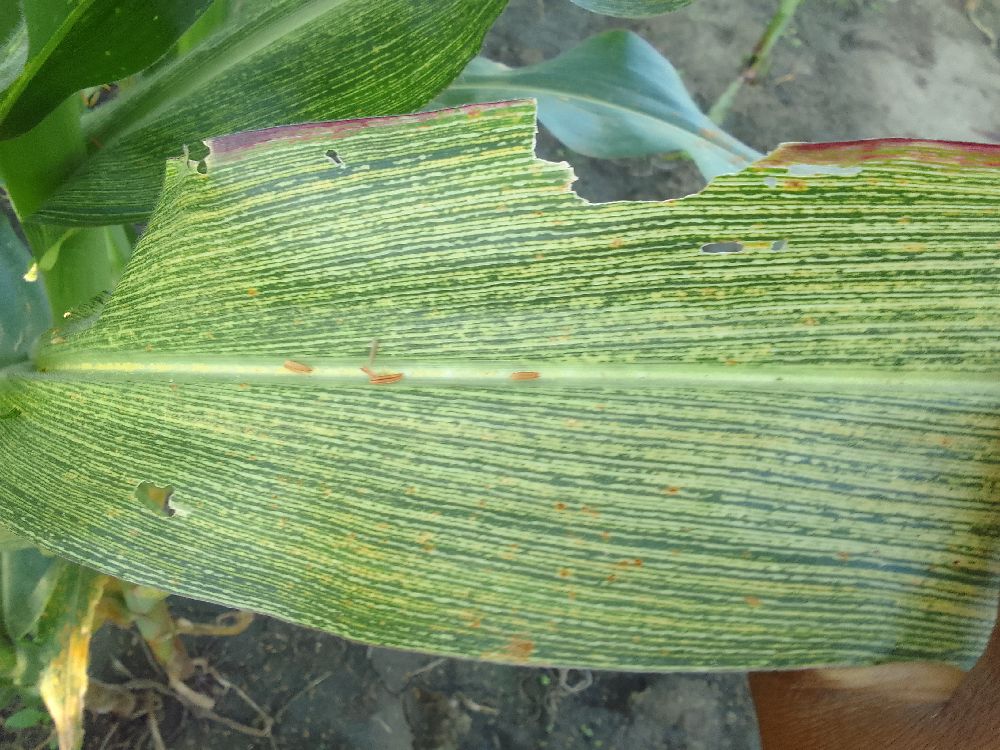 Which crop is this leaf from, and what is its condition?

maize, maize streak virus
